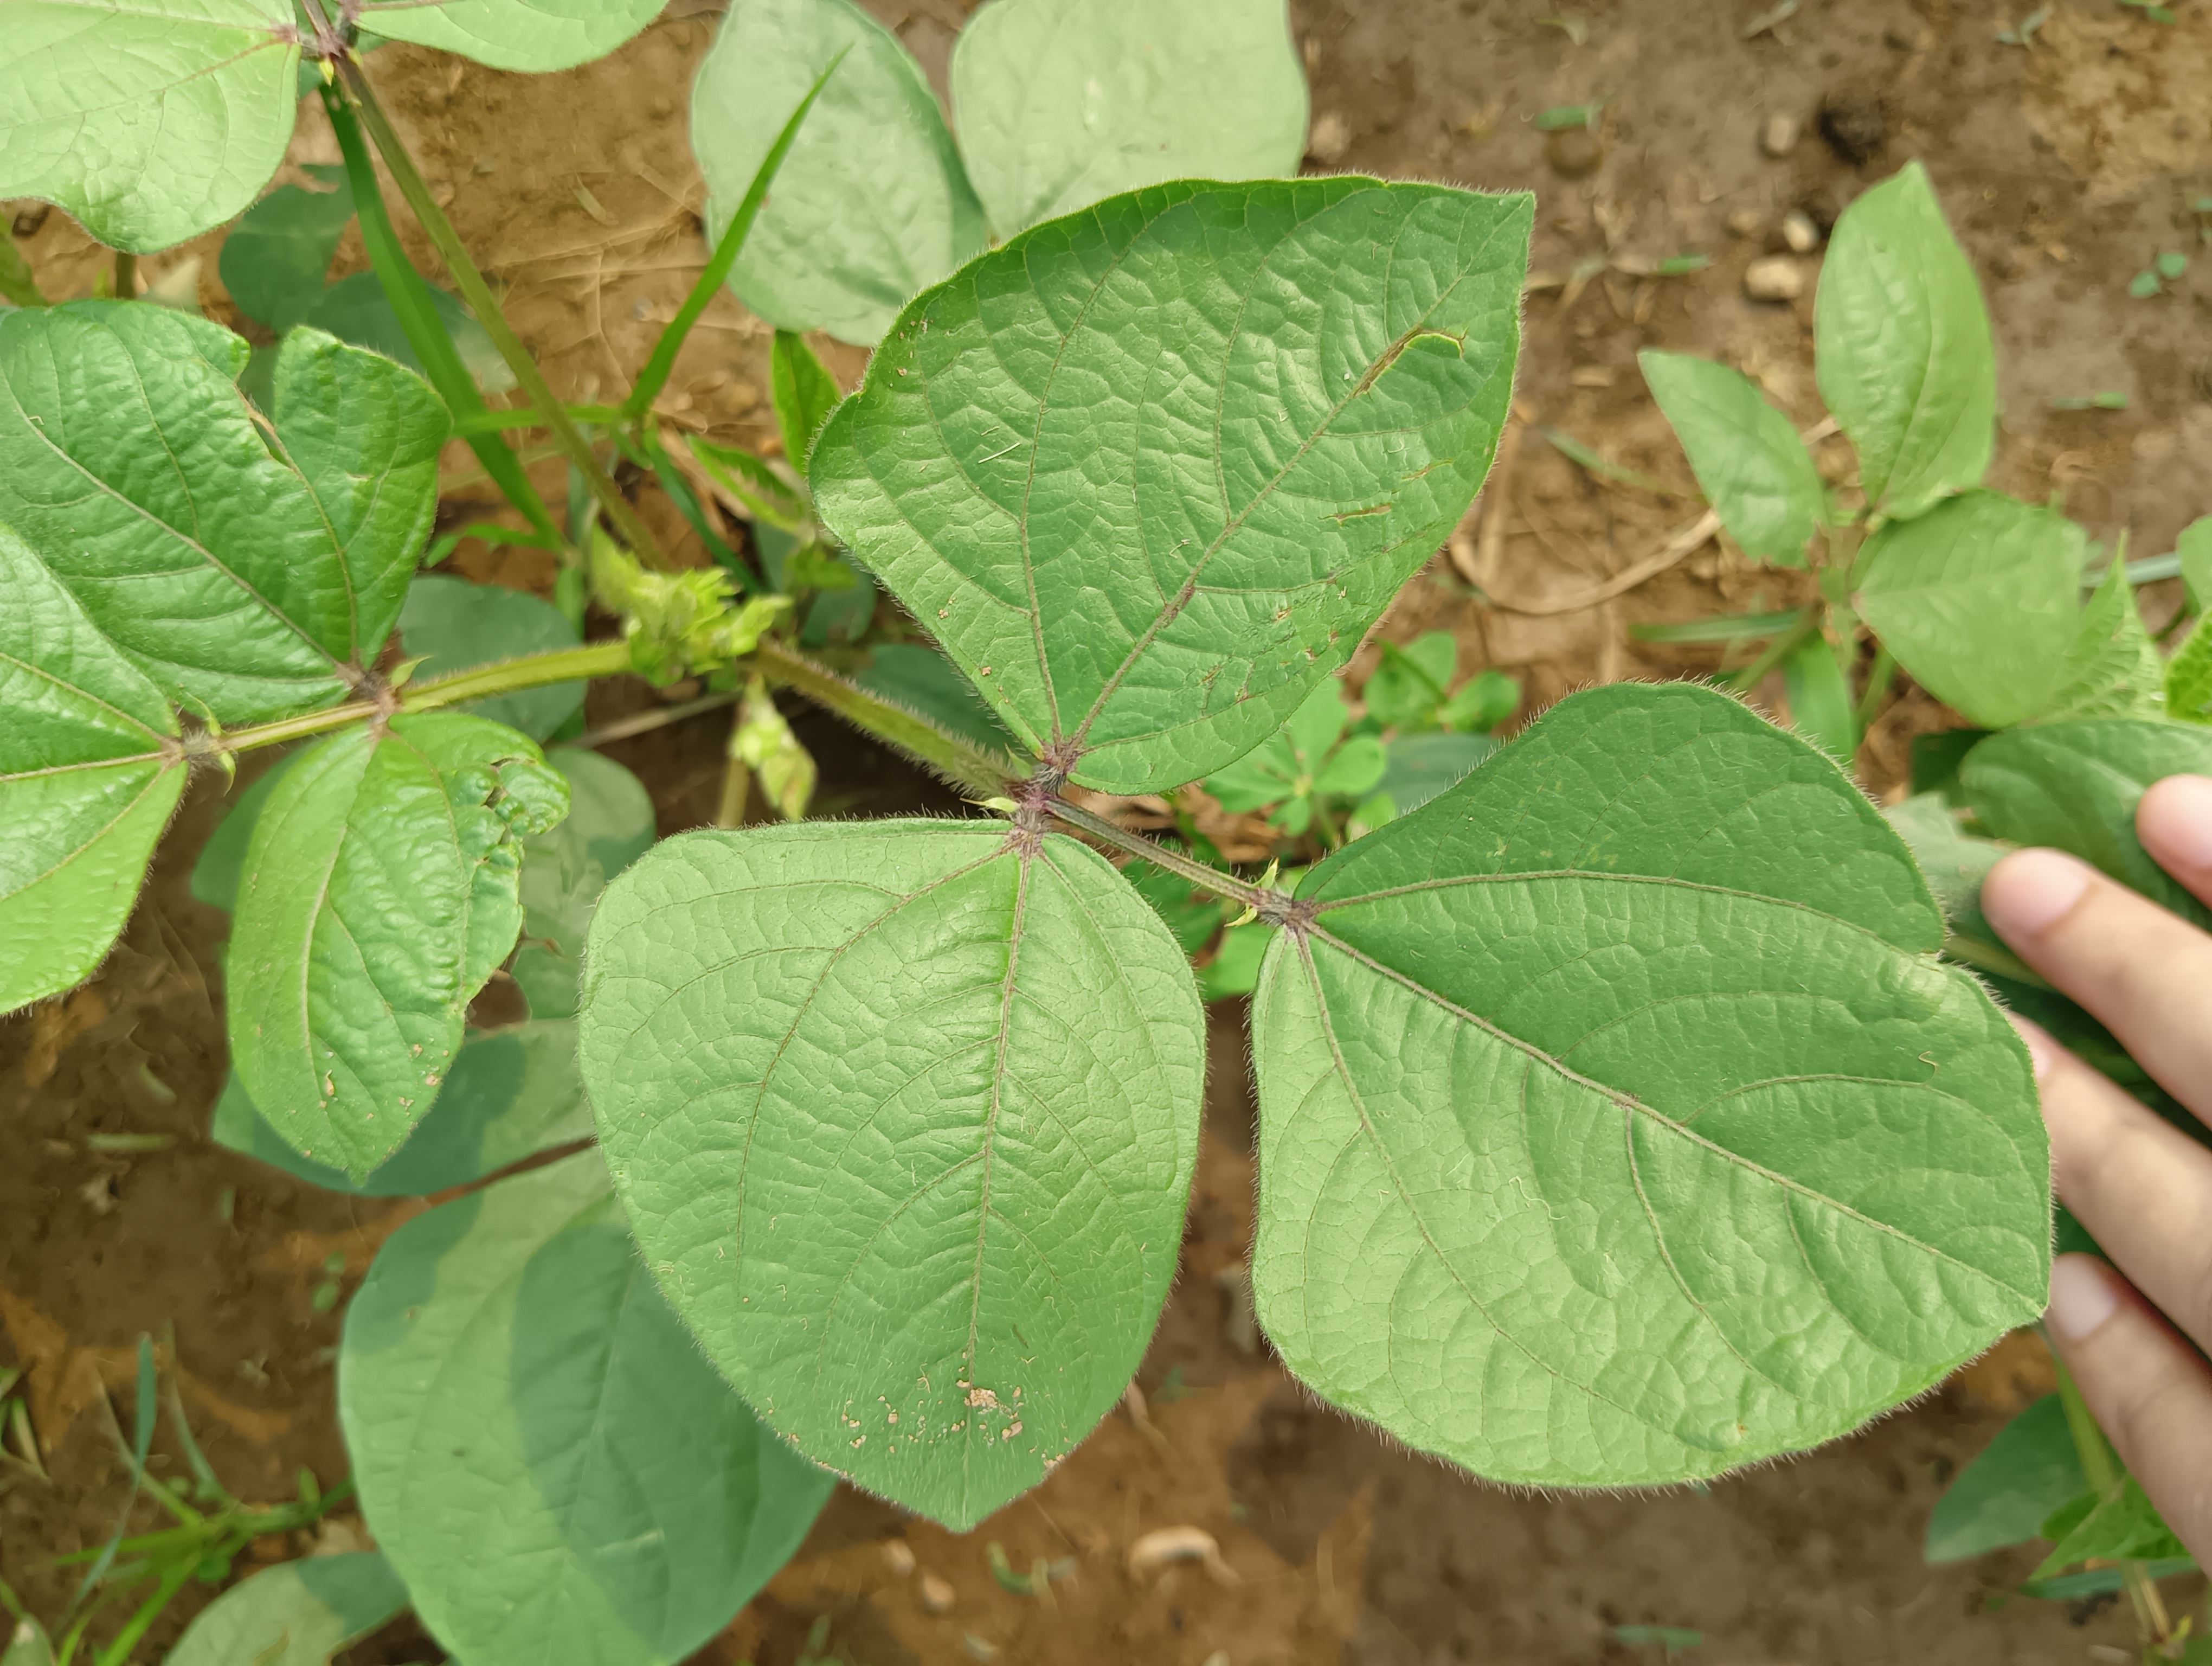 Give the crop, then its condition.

mungbean, healthy
